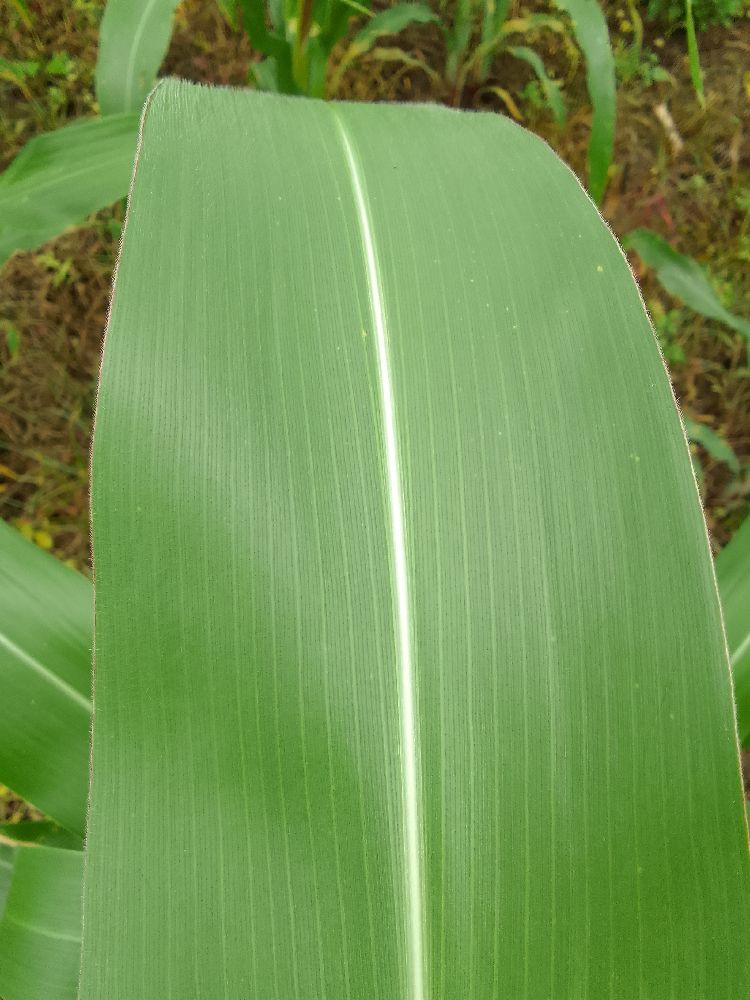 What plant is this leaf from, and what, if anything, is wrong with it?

maize, healthy
